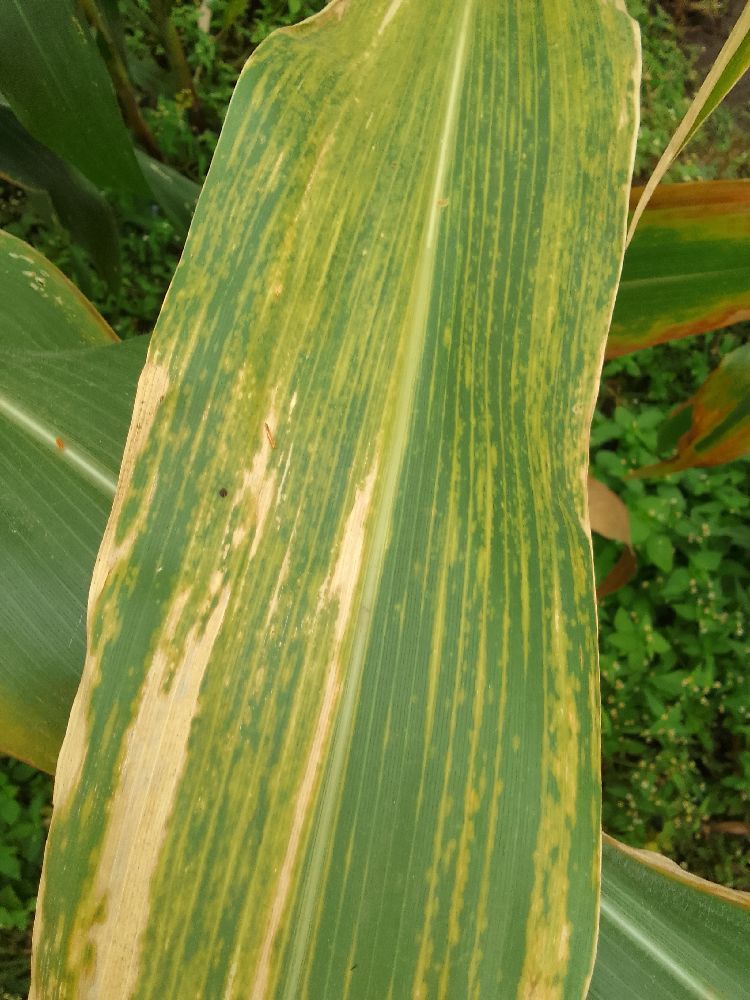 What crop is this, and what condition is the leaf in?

maize, maize lethal necrosis
